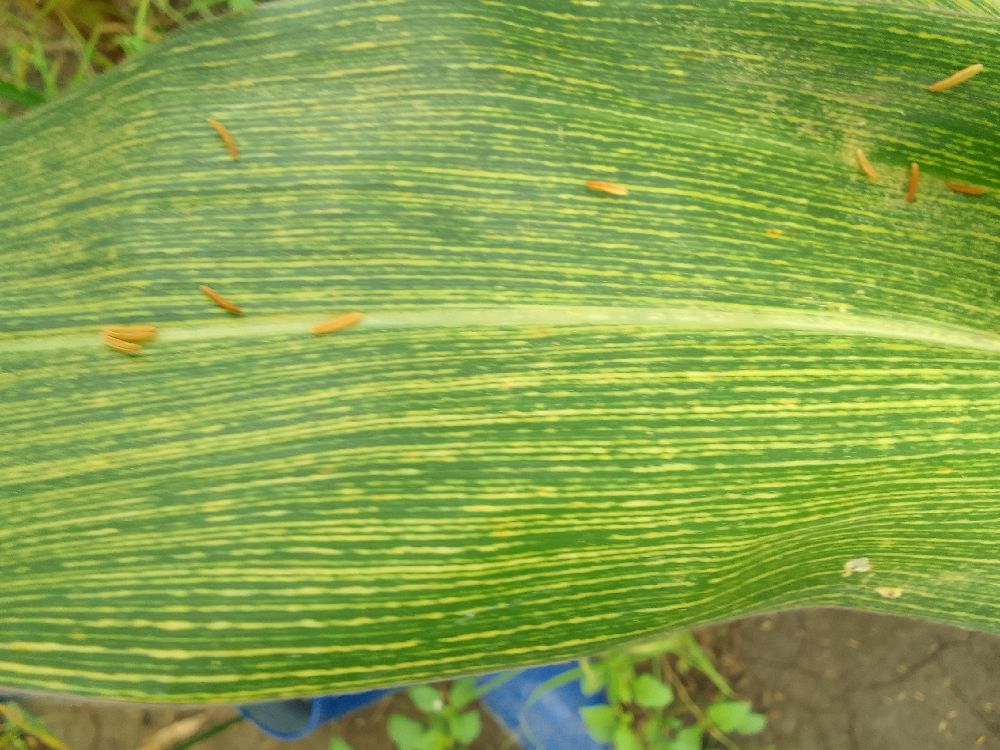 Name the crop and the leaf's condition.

maize, maize streak virus
